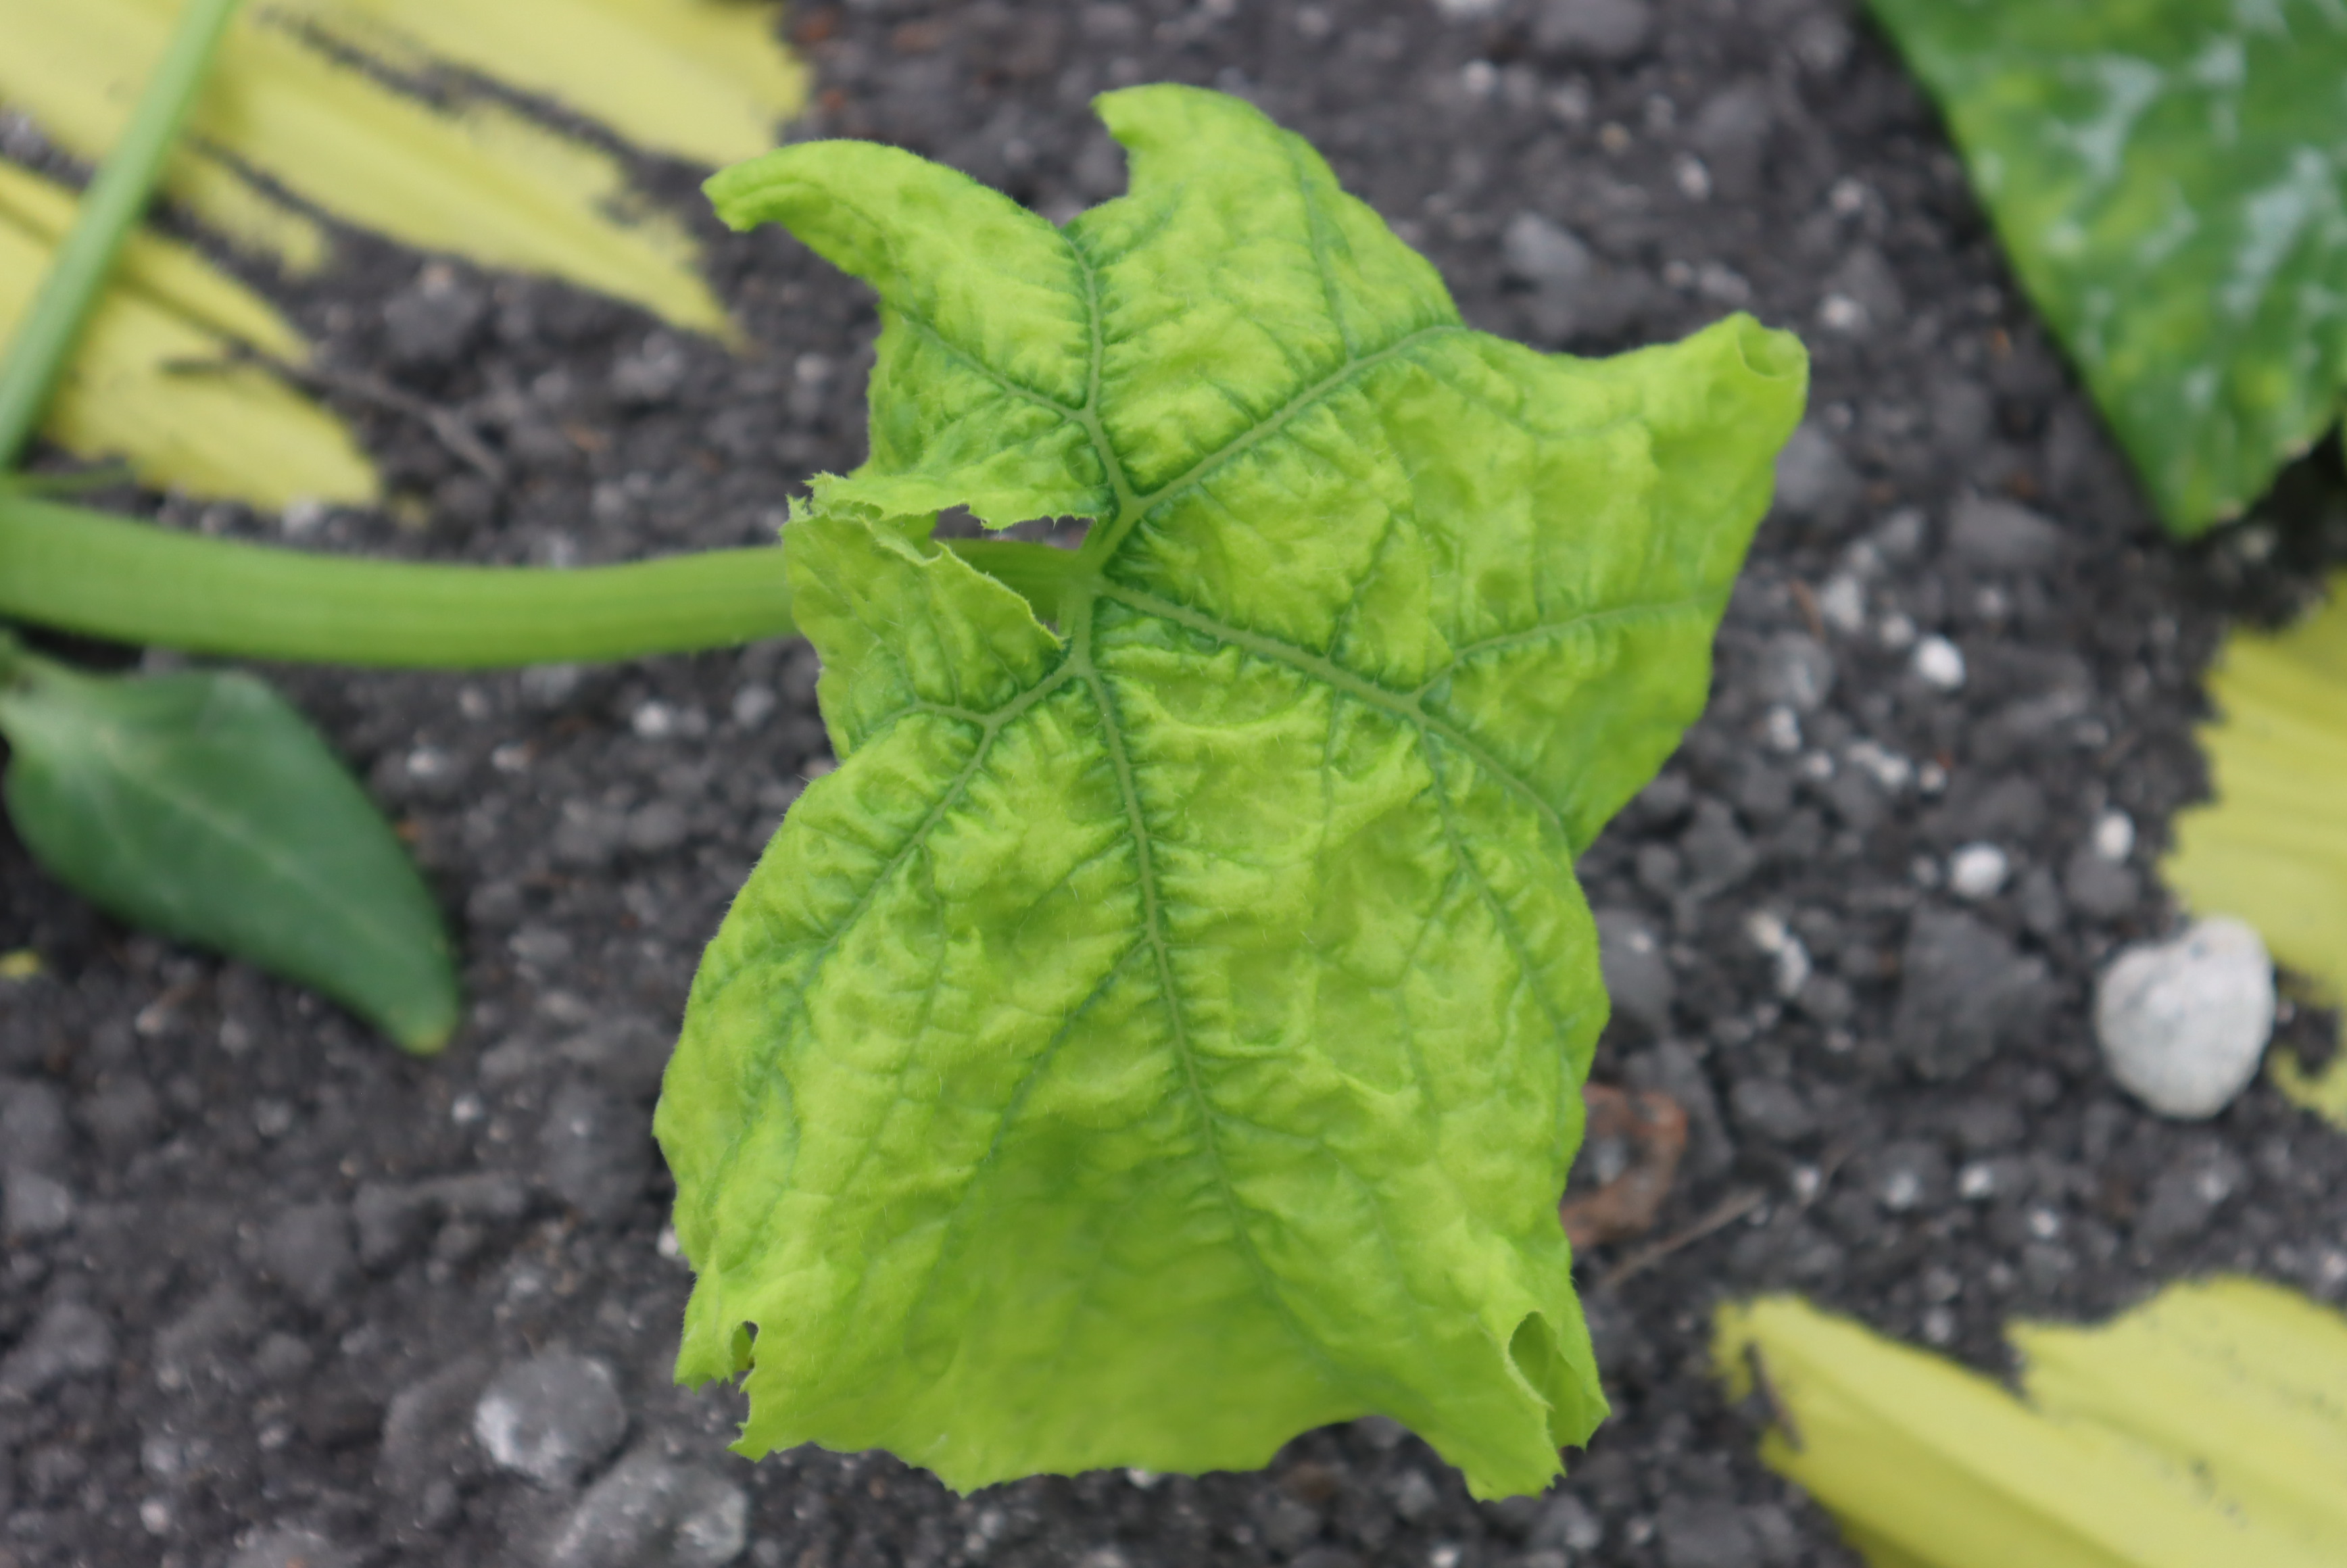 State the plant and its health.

zucchini, virosis
